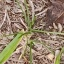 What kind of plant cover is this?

grass
